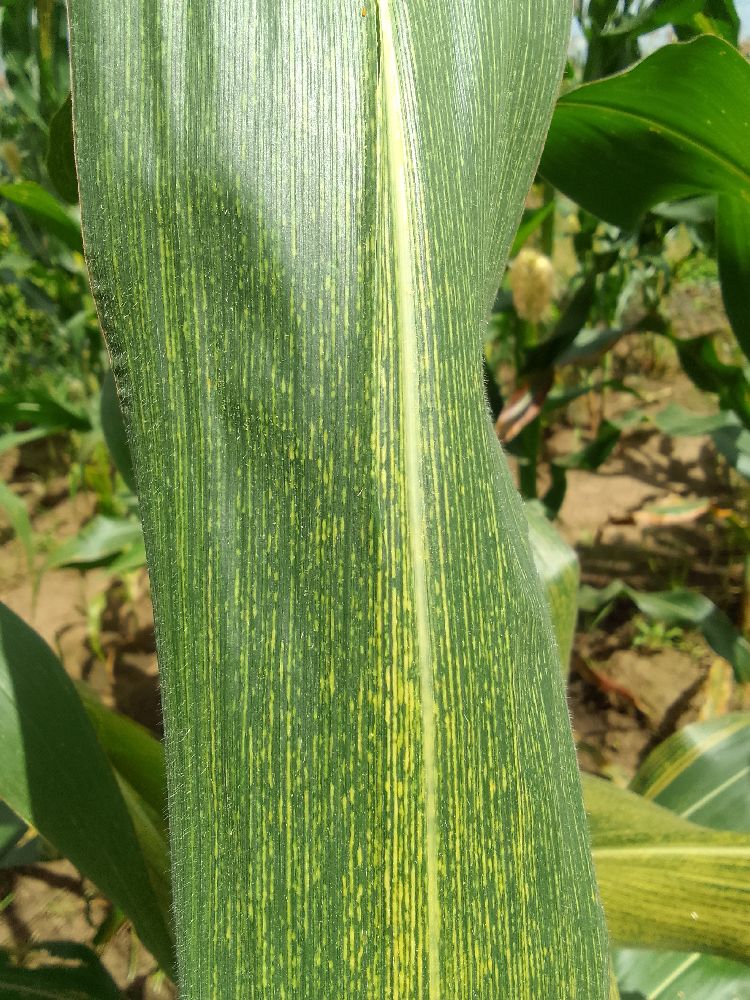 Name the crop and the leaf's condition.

maize, maize streak virus
